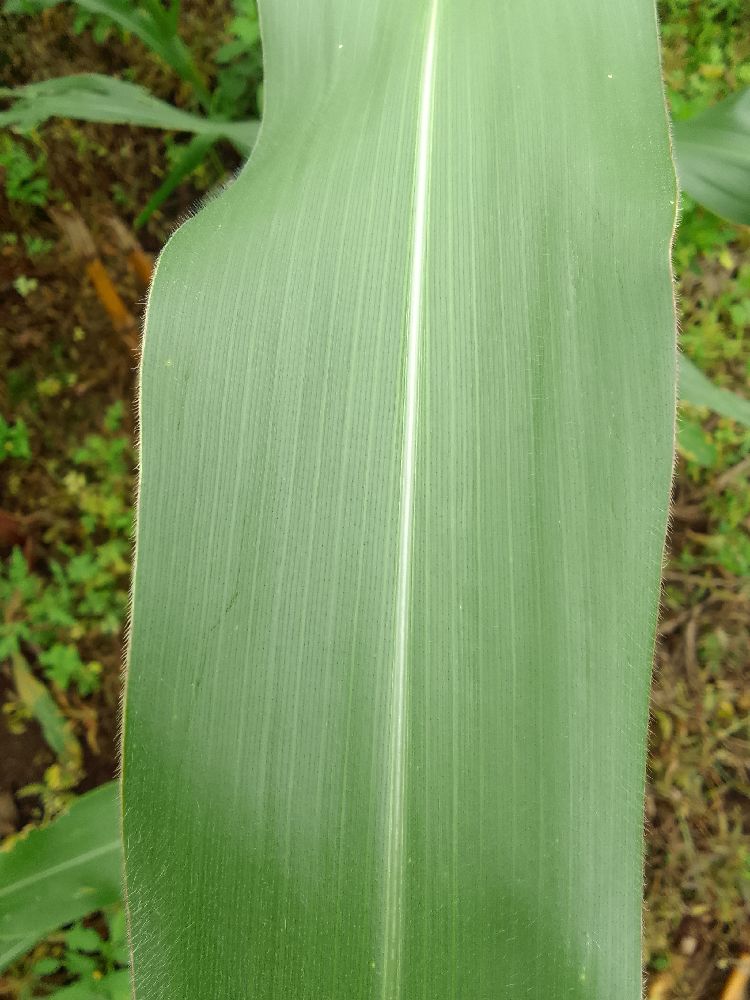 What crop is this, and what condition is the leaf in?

maize, healthy
